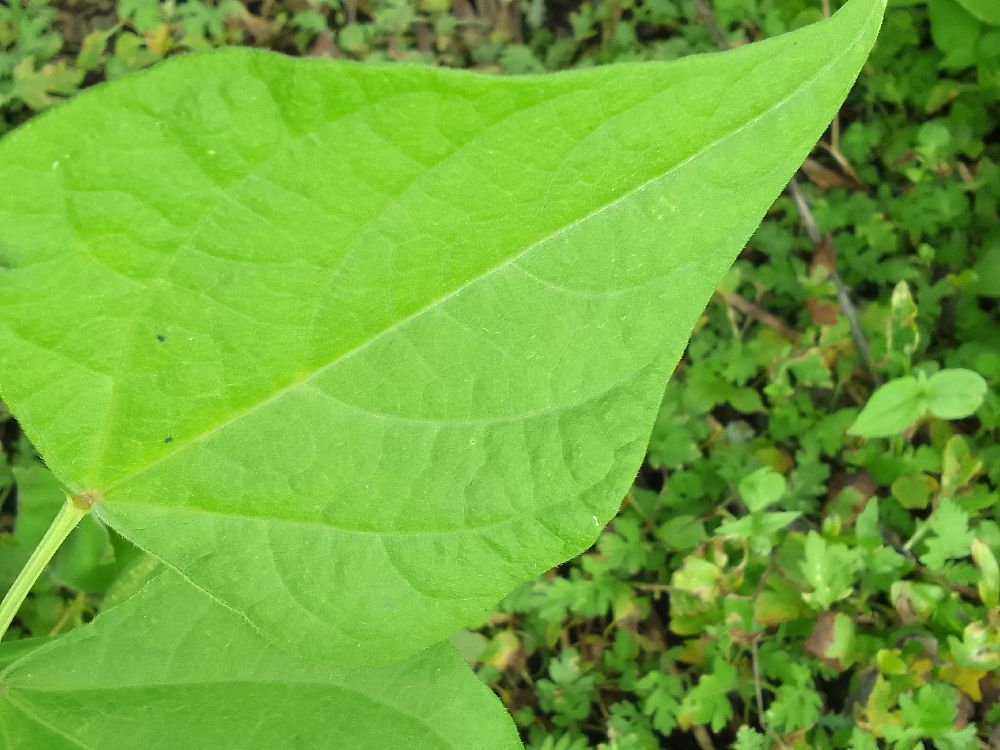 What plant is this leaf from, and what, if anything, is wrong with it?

common bean, healthy
